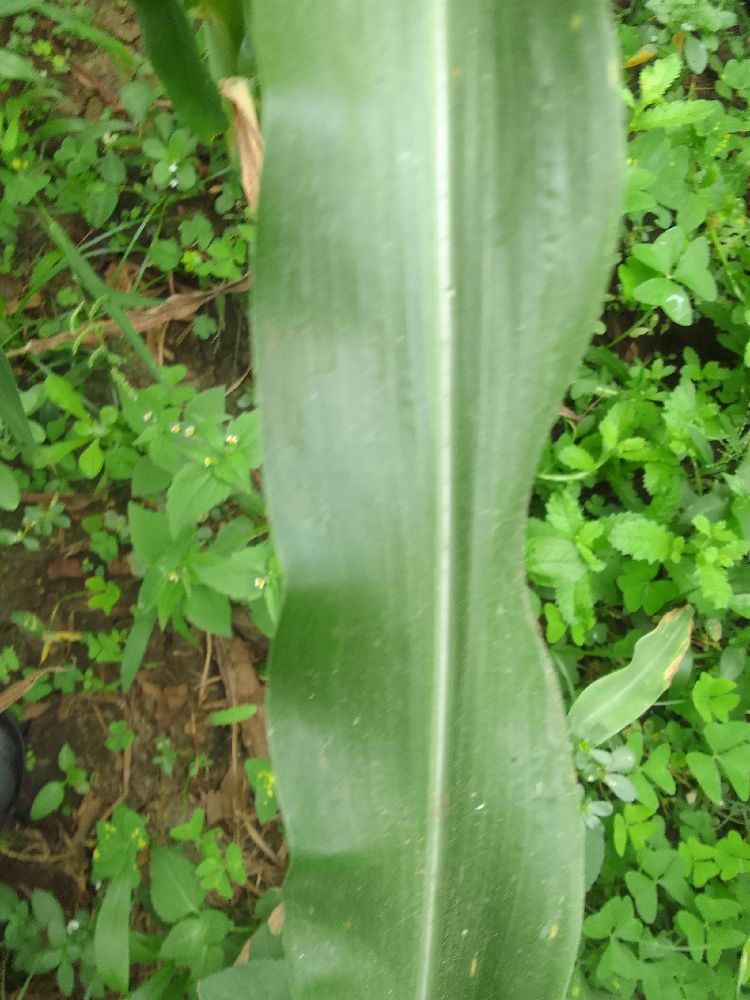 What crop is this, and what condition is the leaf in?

maize, healthy
